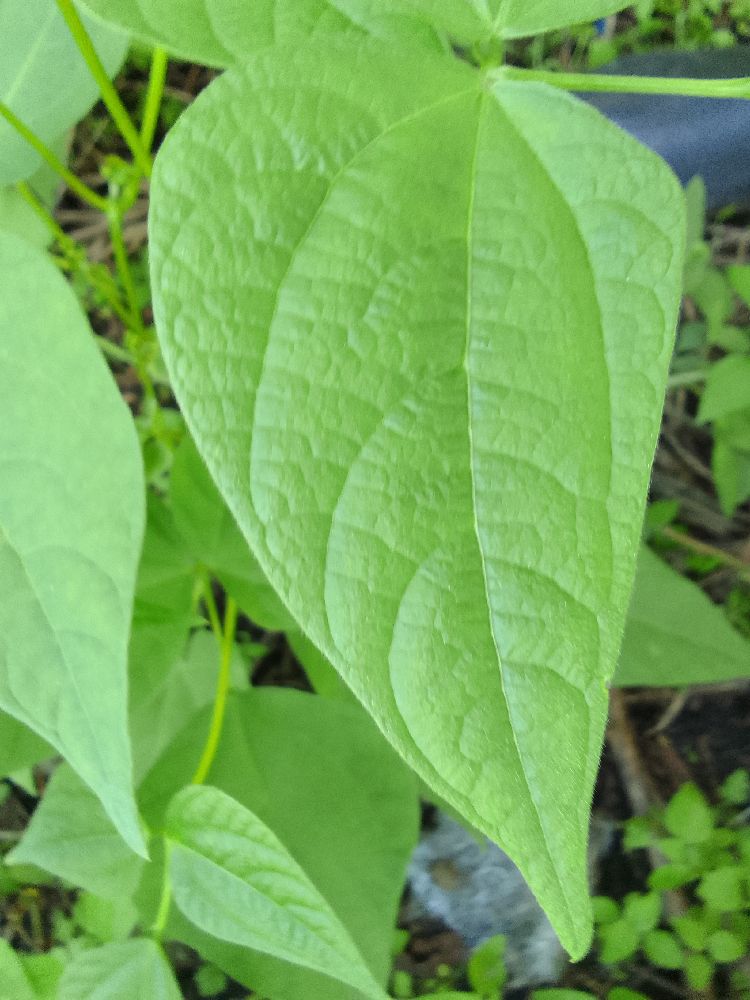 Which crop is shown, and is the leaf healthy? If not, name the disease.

common bean, healthy
